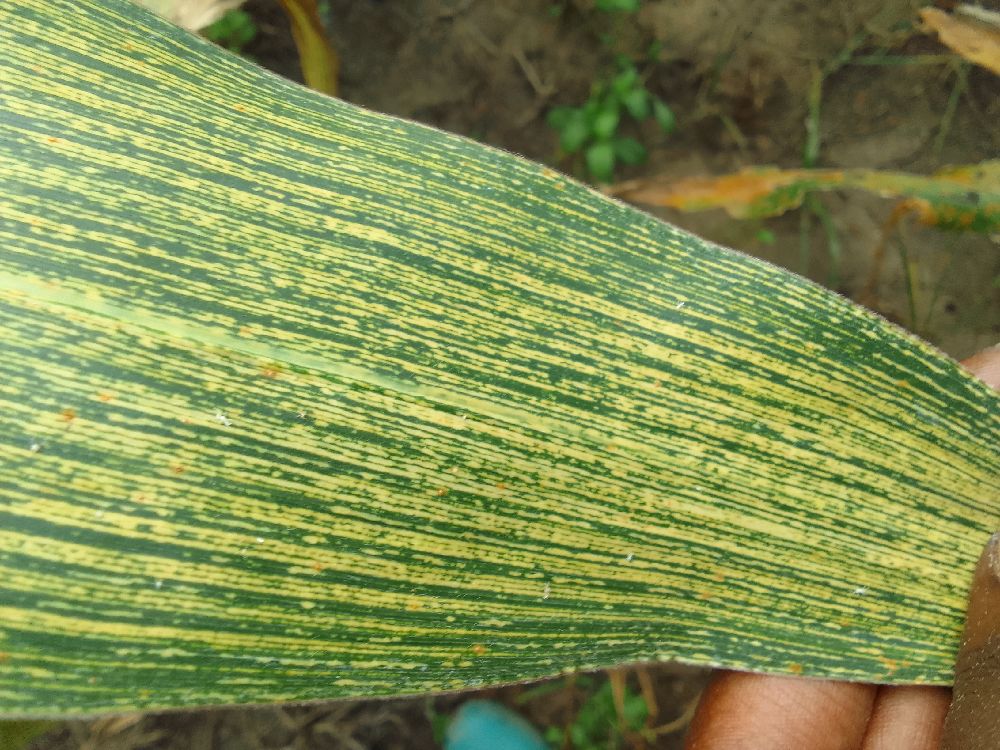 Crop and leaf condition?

maize, maize streak virus
